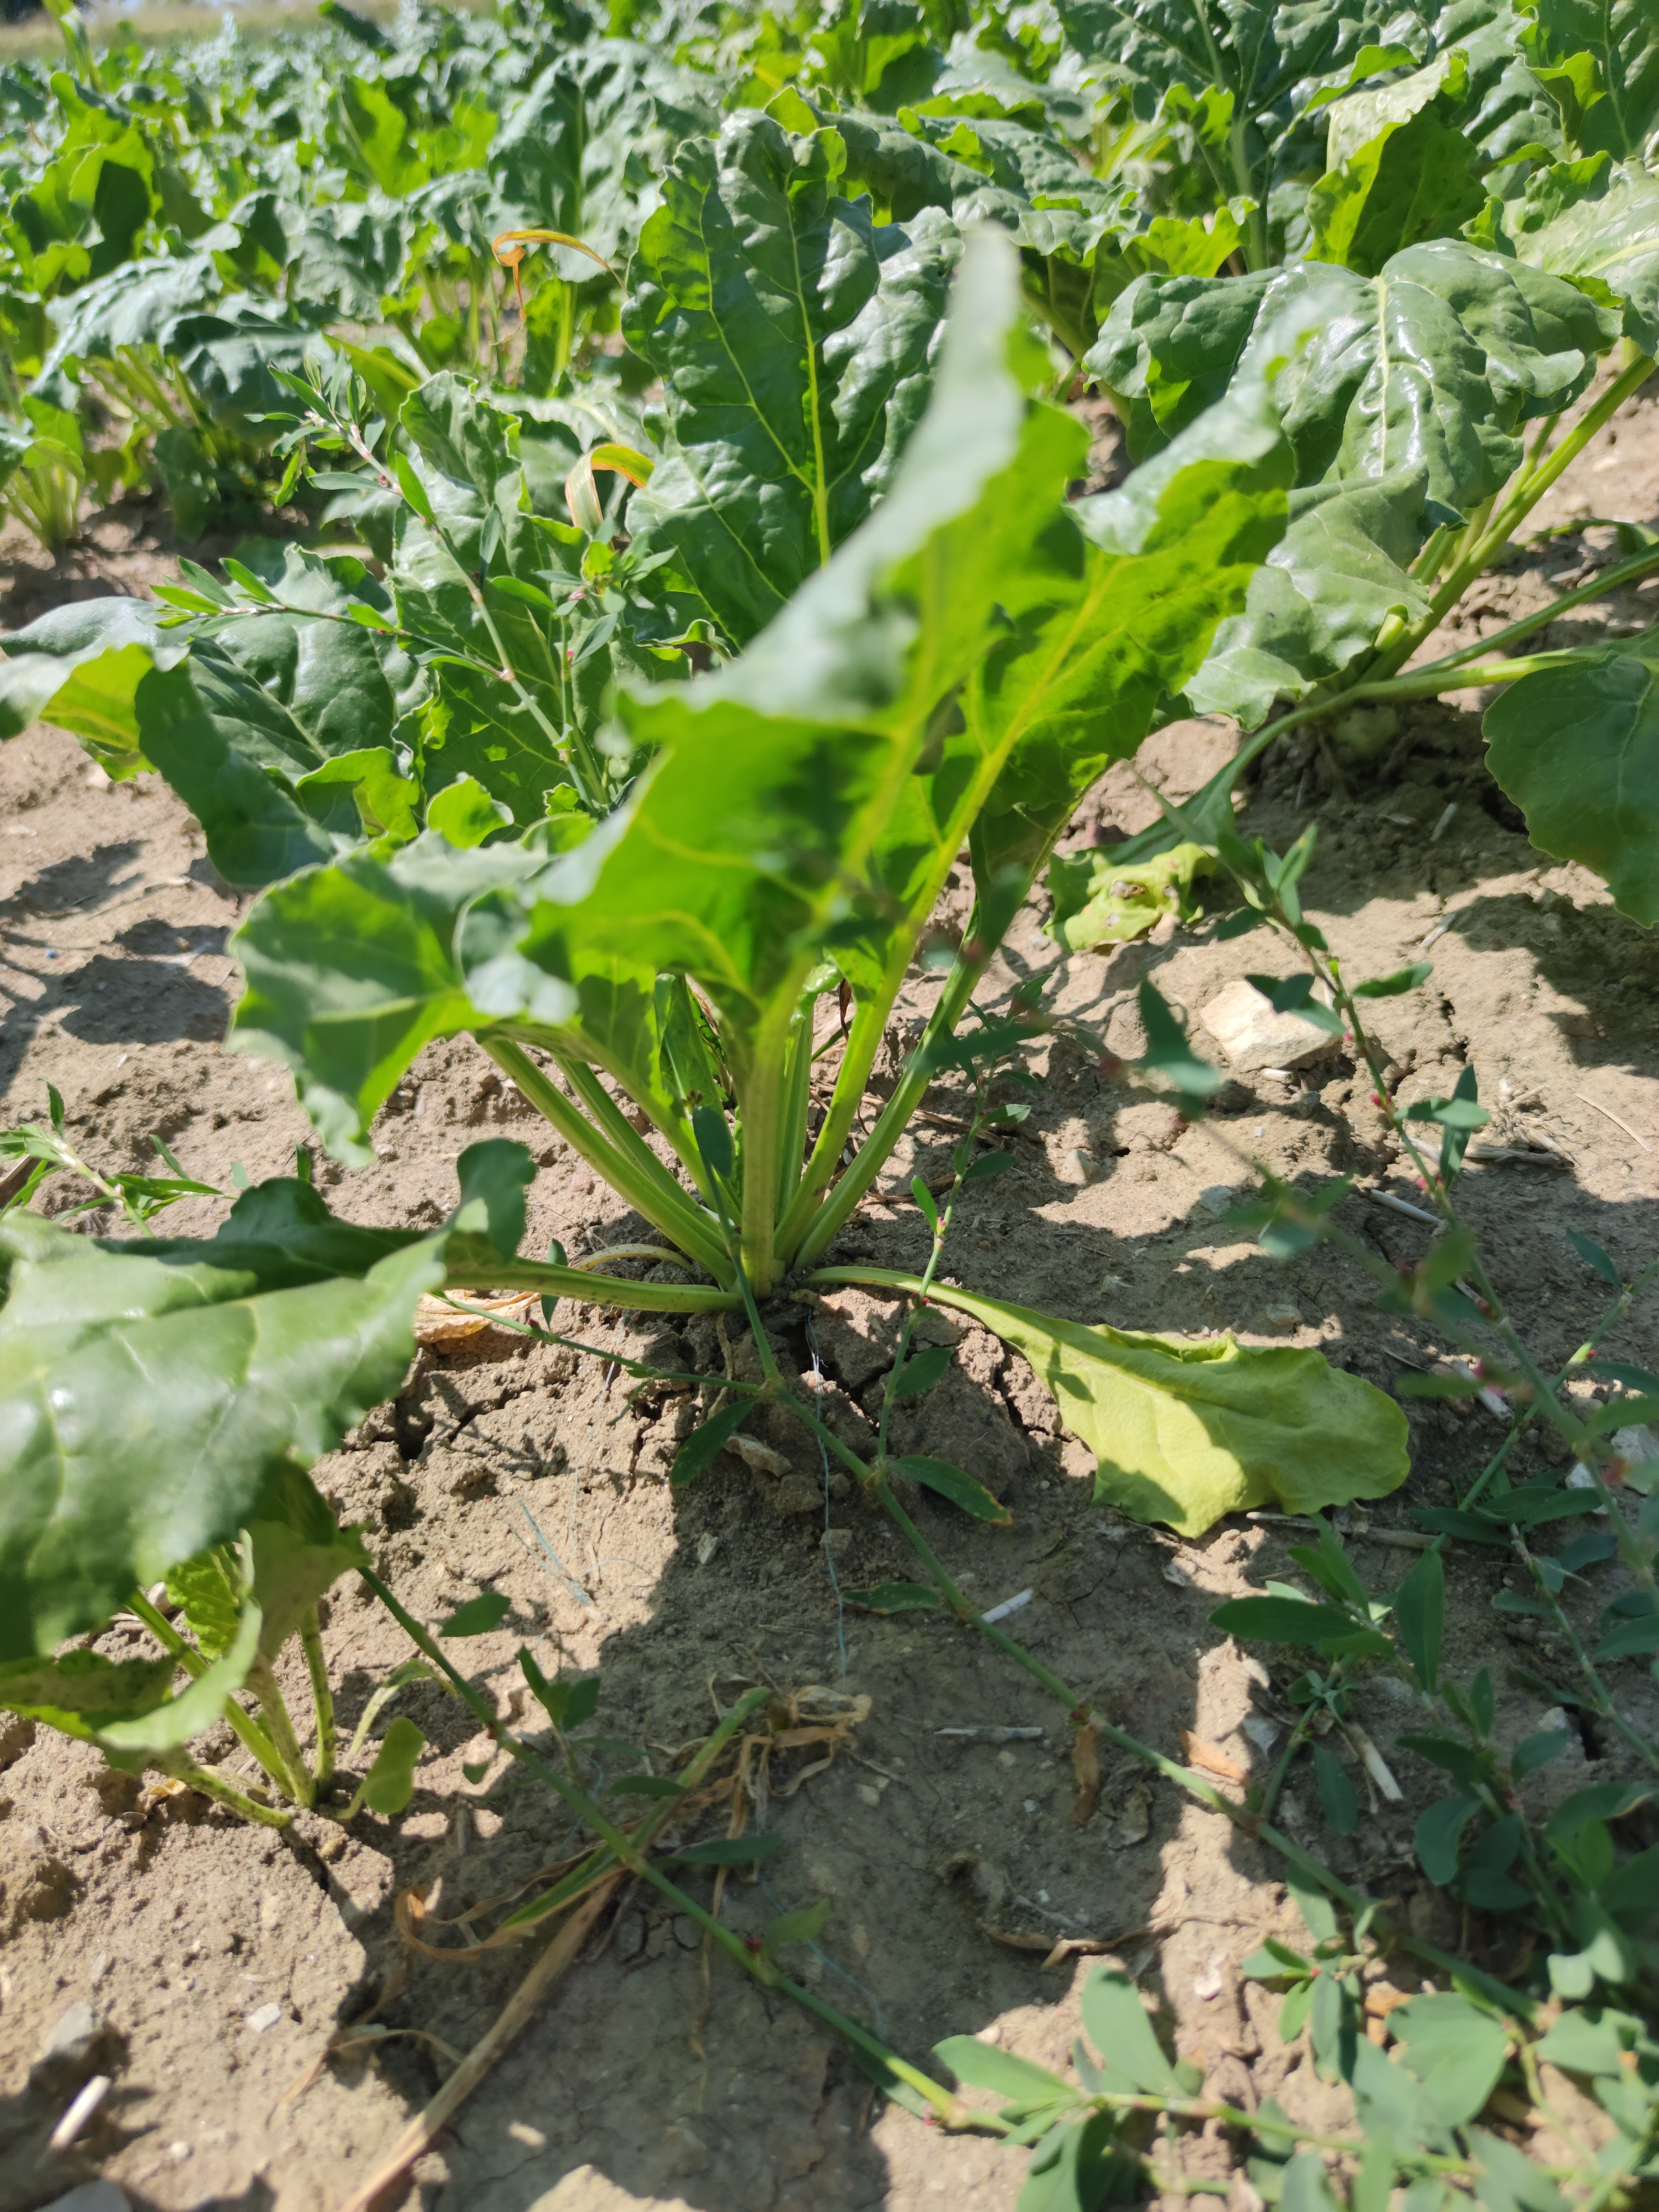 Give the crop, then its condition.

beet, unaffected
